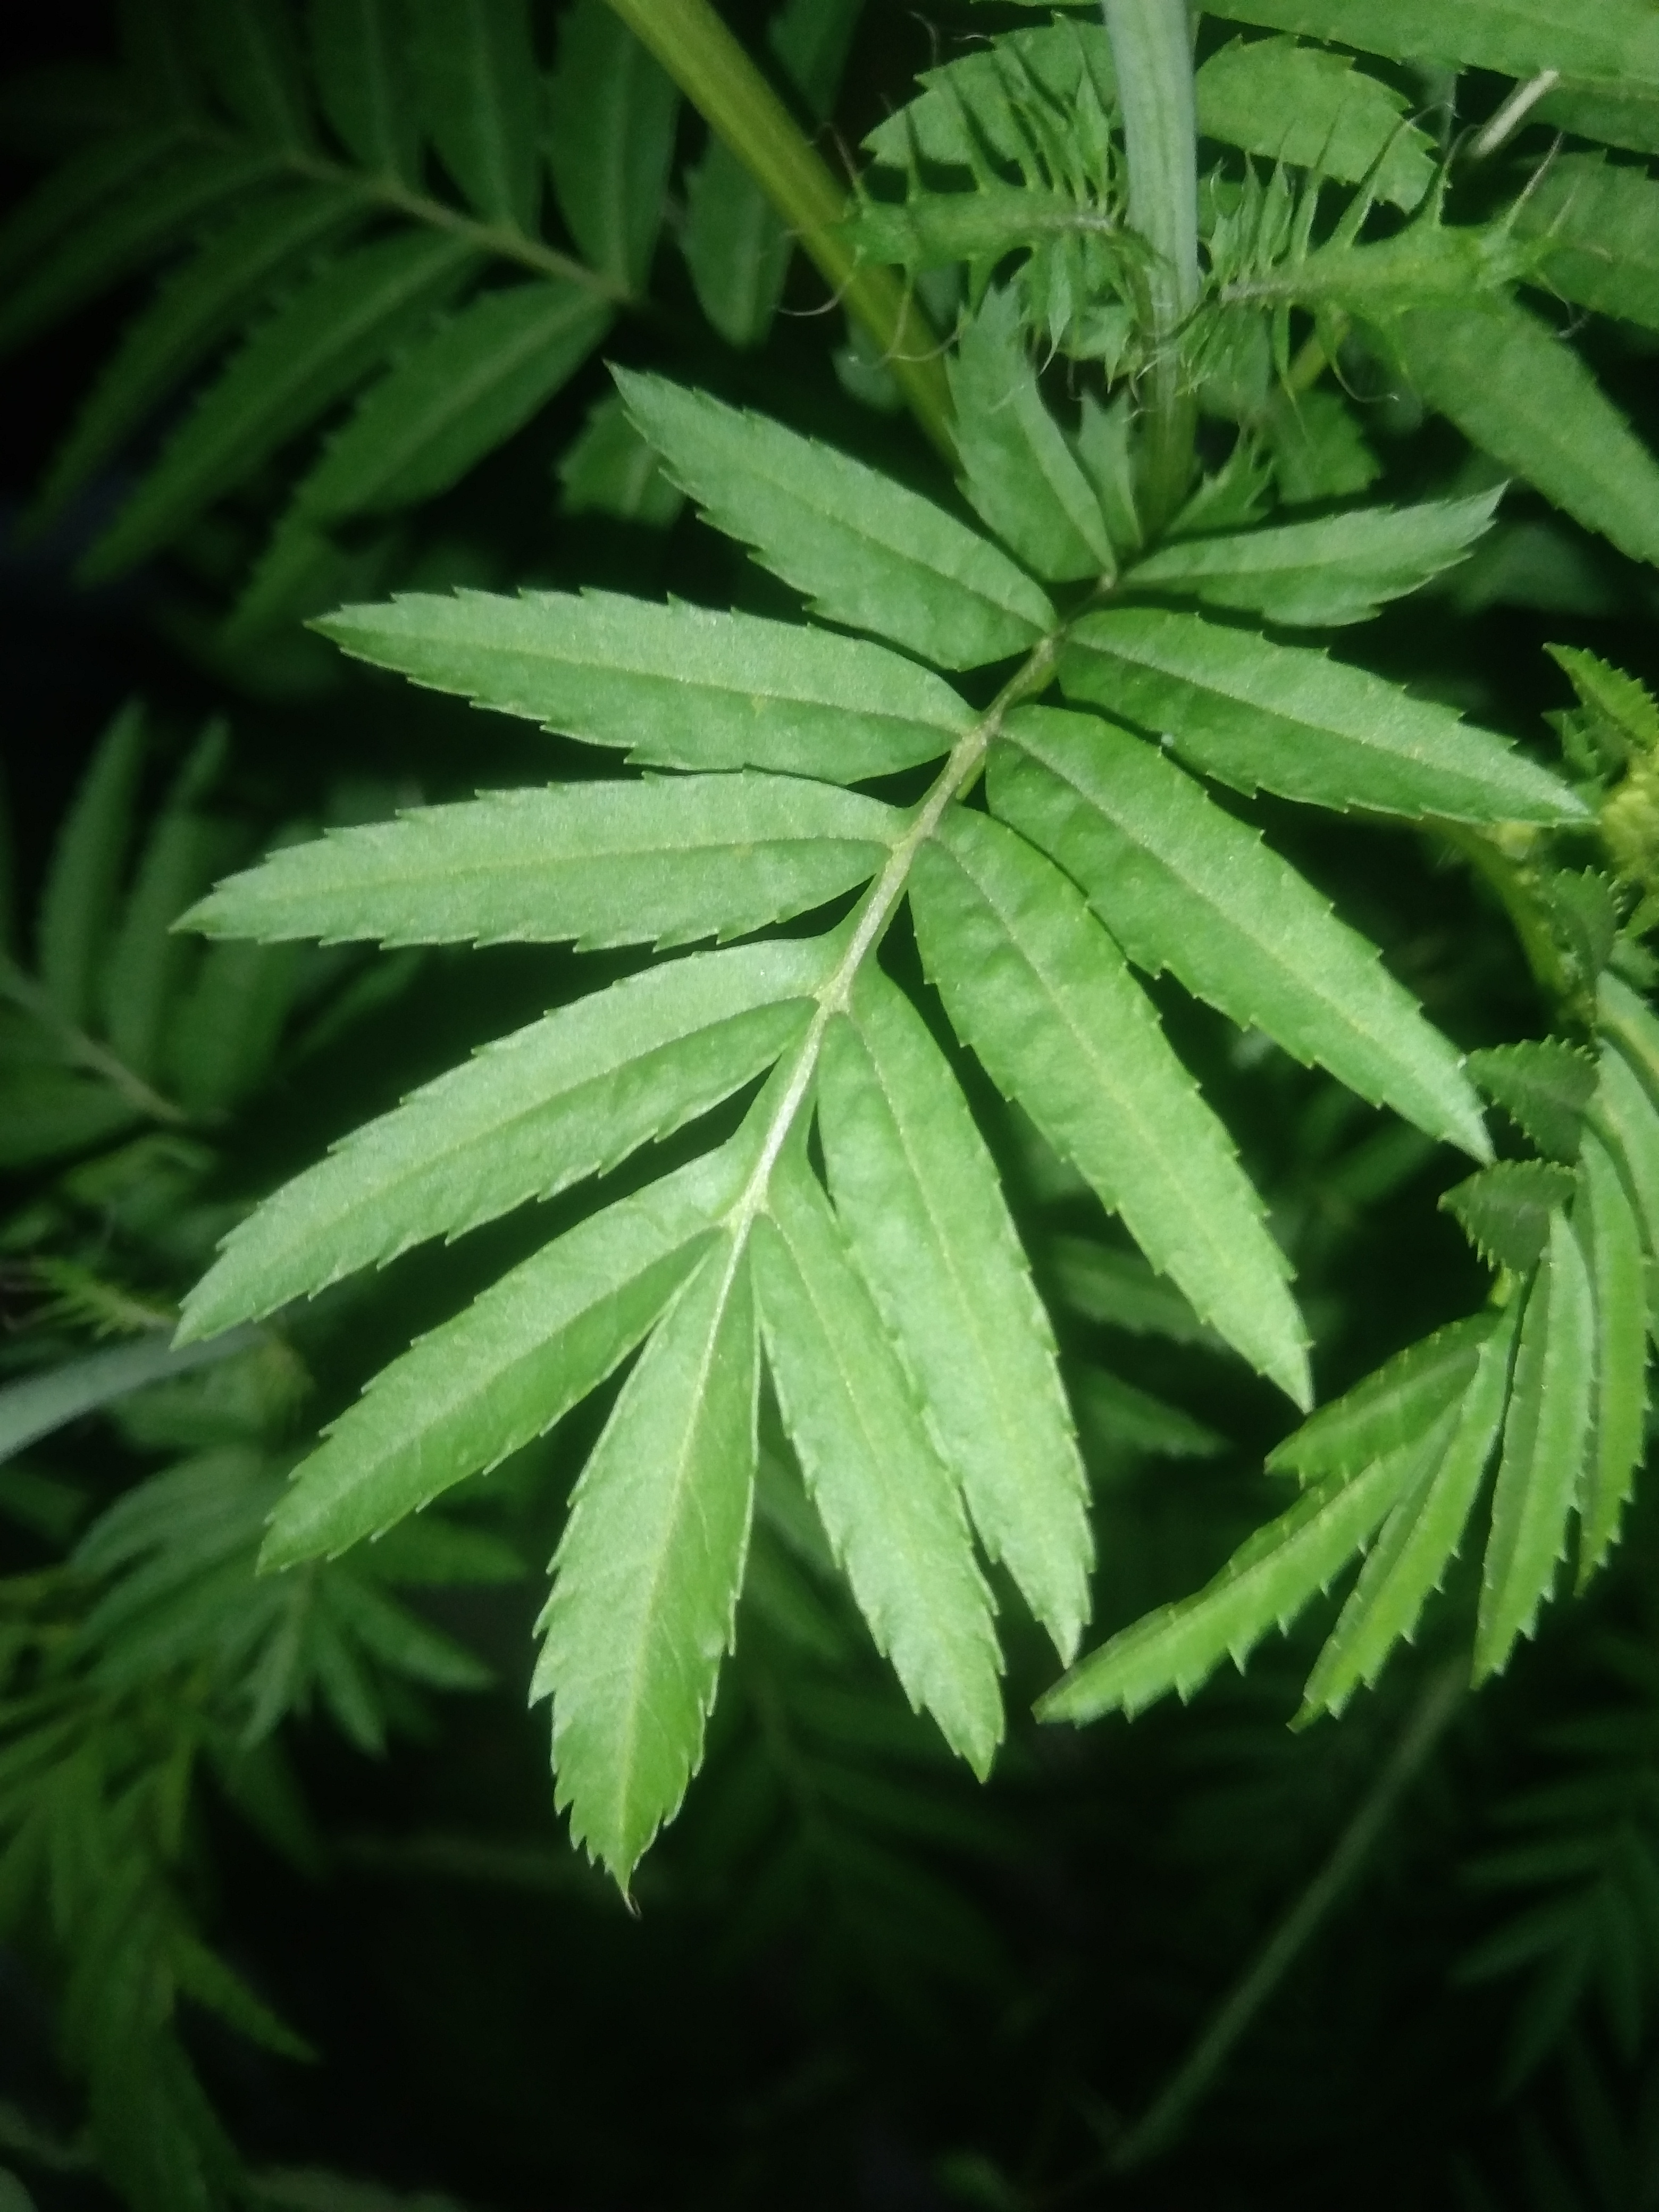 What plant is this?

marigold
